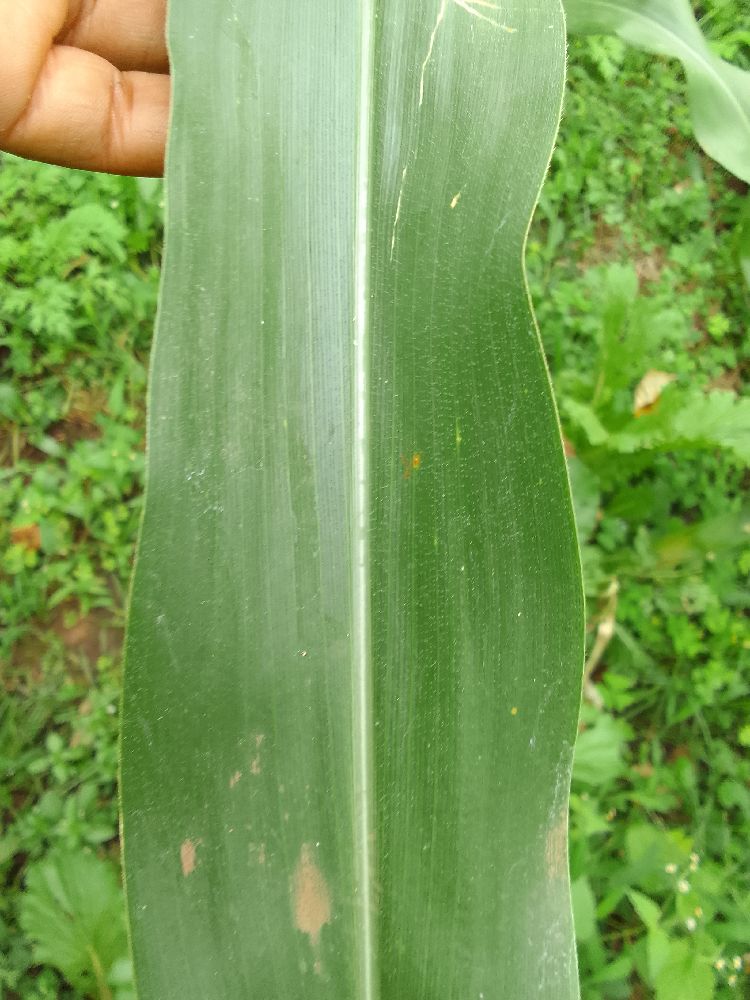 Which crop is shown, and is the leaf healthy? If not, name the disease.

maize, healthy
